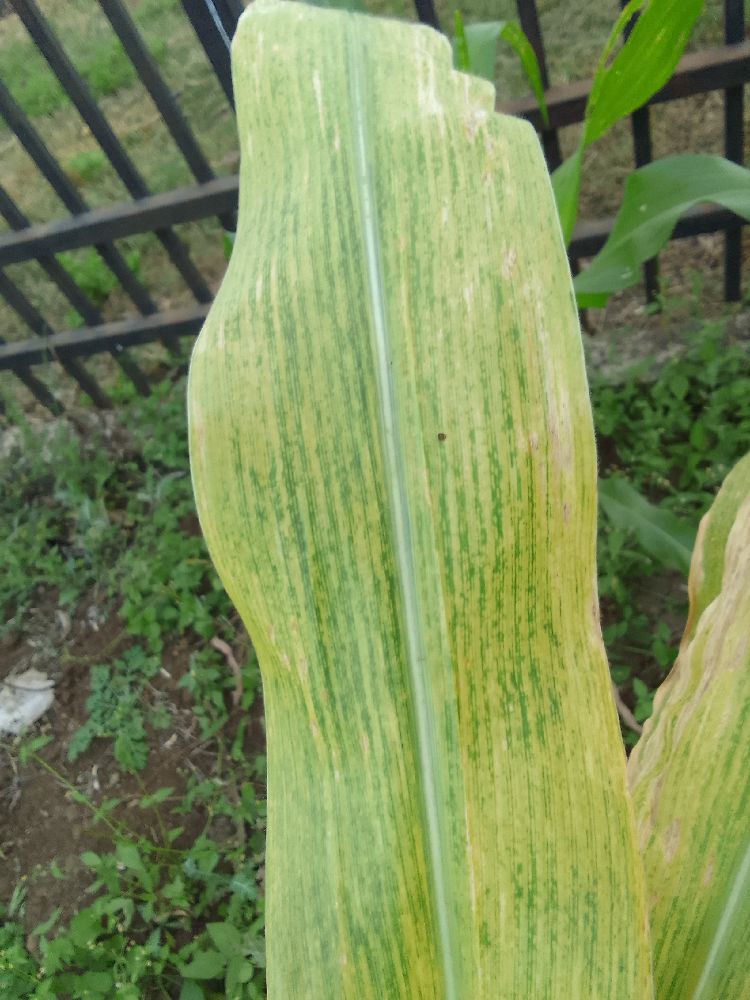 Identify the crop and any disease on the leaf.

maize, maize lethal necrosis
